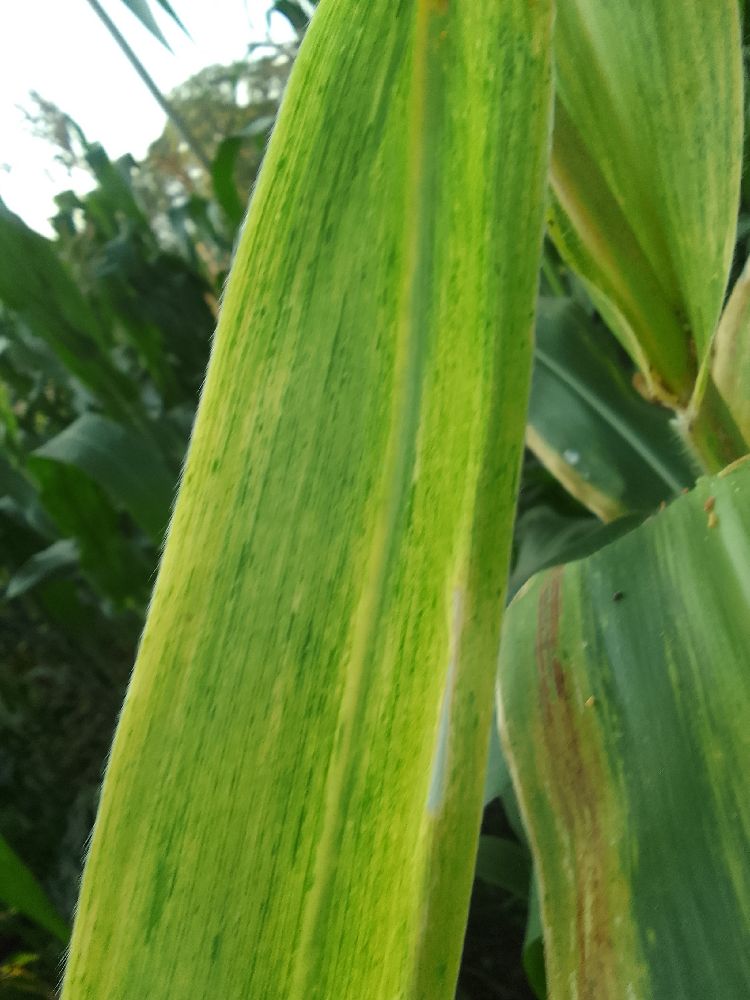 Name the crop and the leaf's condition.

maize, maize lethal necrosis
